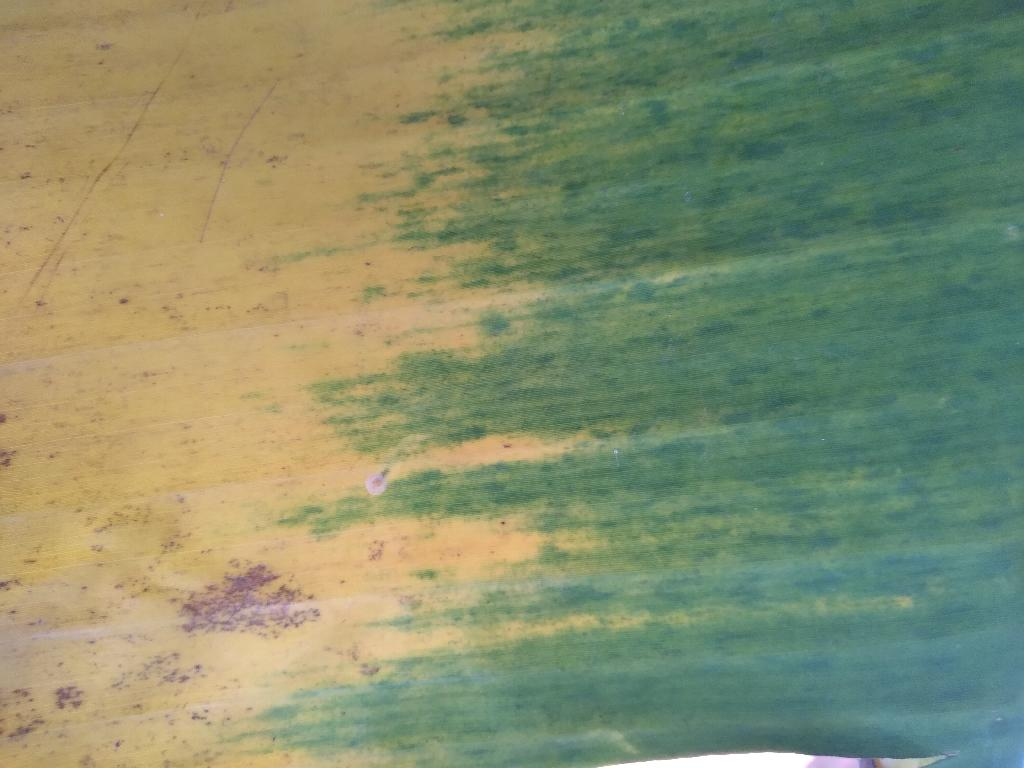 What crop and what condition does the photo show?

banana, fusarium wilt race 1
